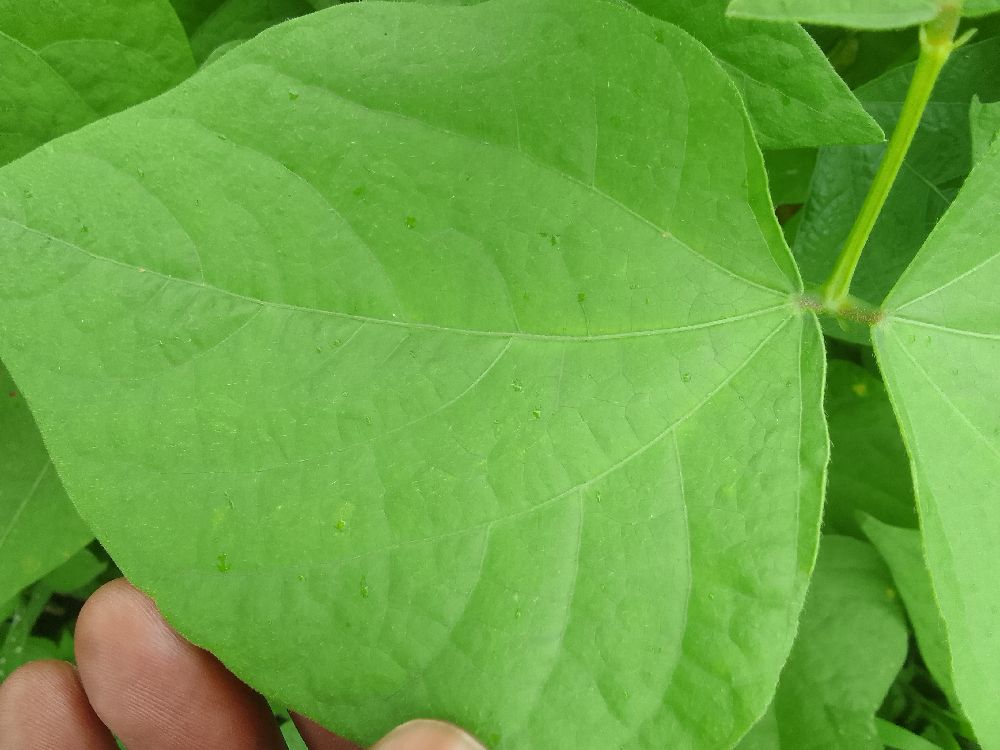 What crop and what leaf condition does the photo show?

common bean, healthy
